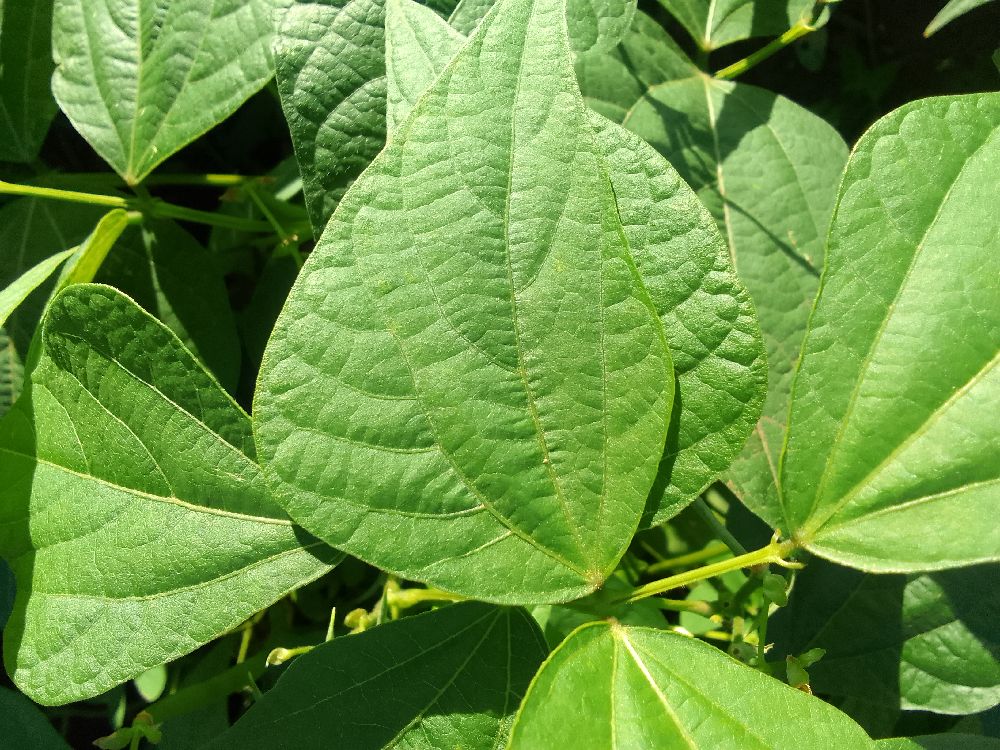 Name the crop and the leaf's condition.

common bean, healthy
